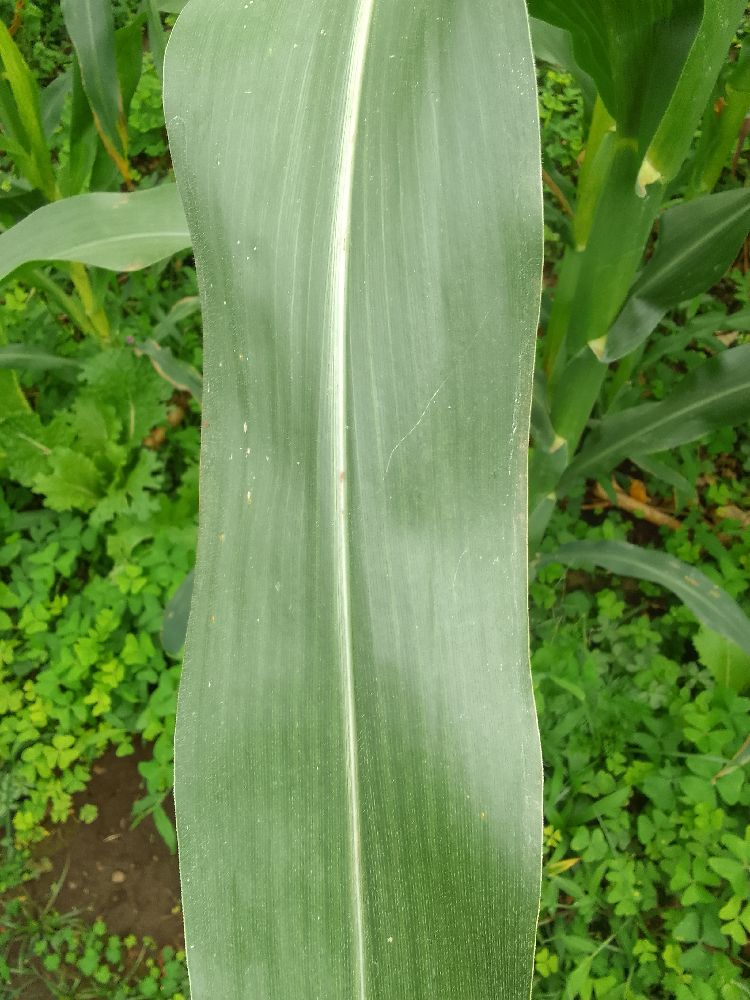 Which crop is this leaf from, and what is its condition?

maize, healthy
